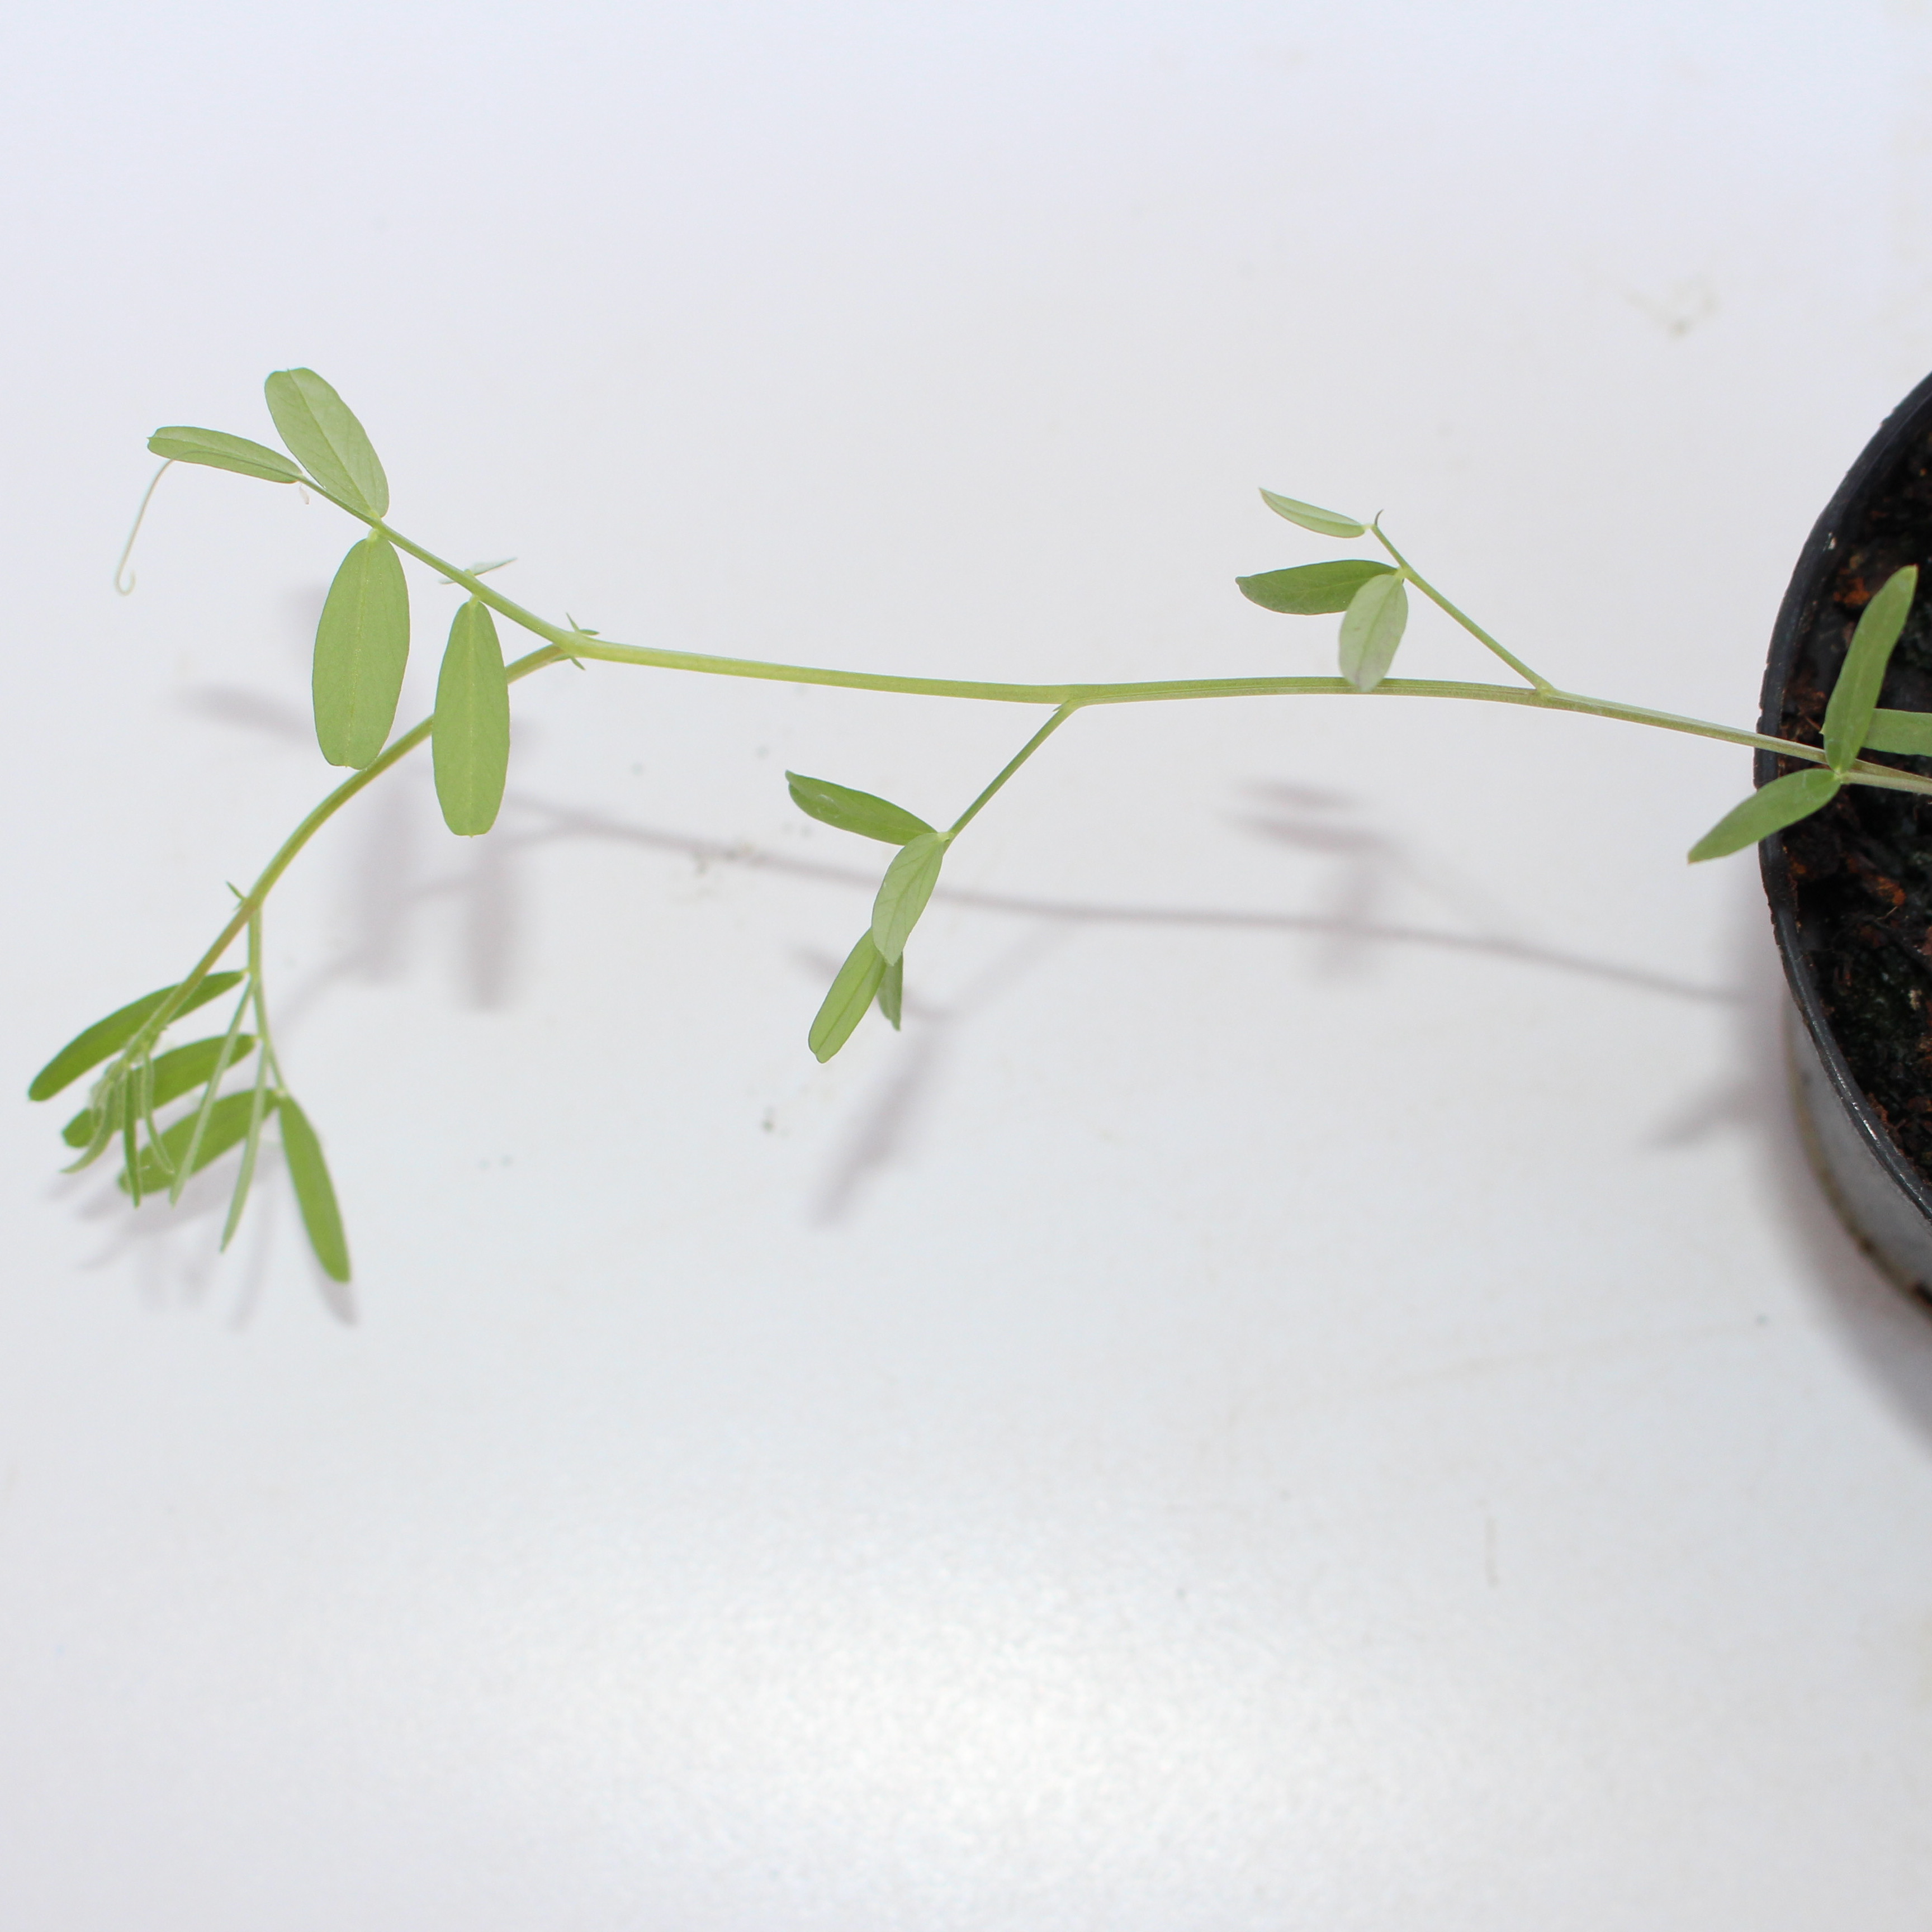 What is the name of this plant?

Vicia sativa
